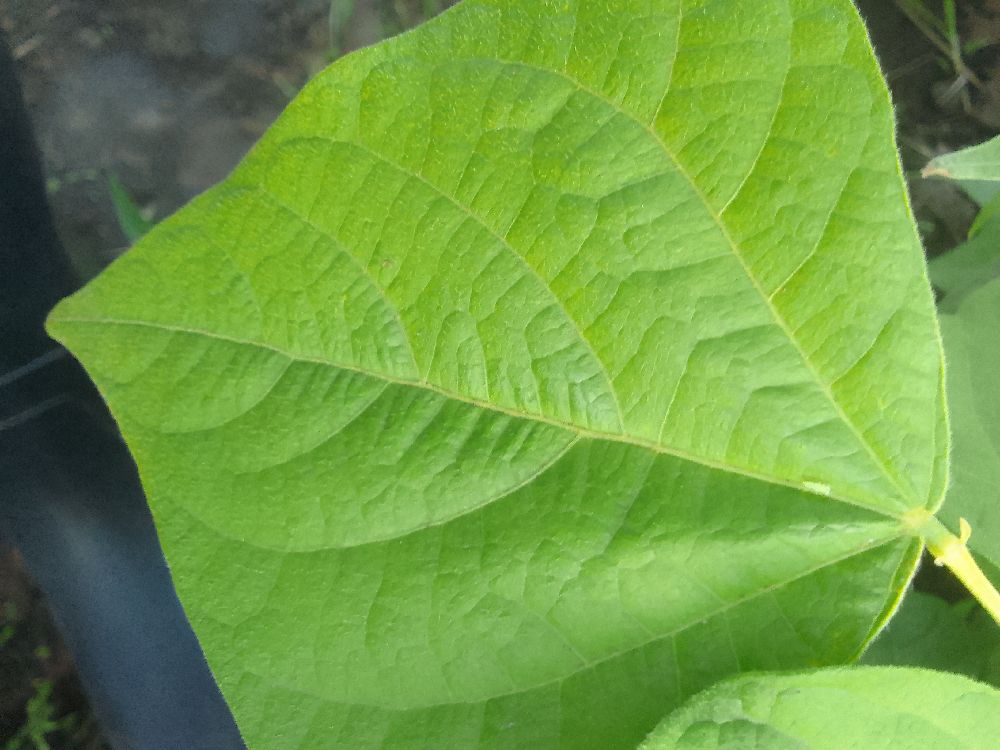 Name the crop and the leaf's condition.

common bean, healthy
